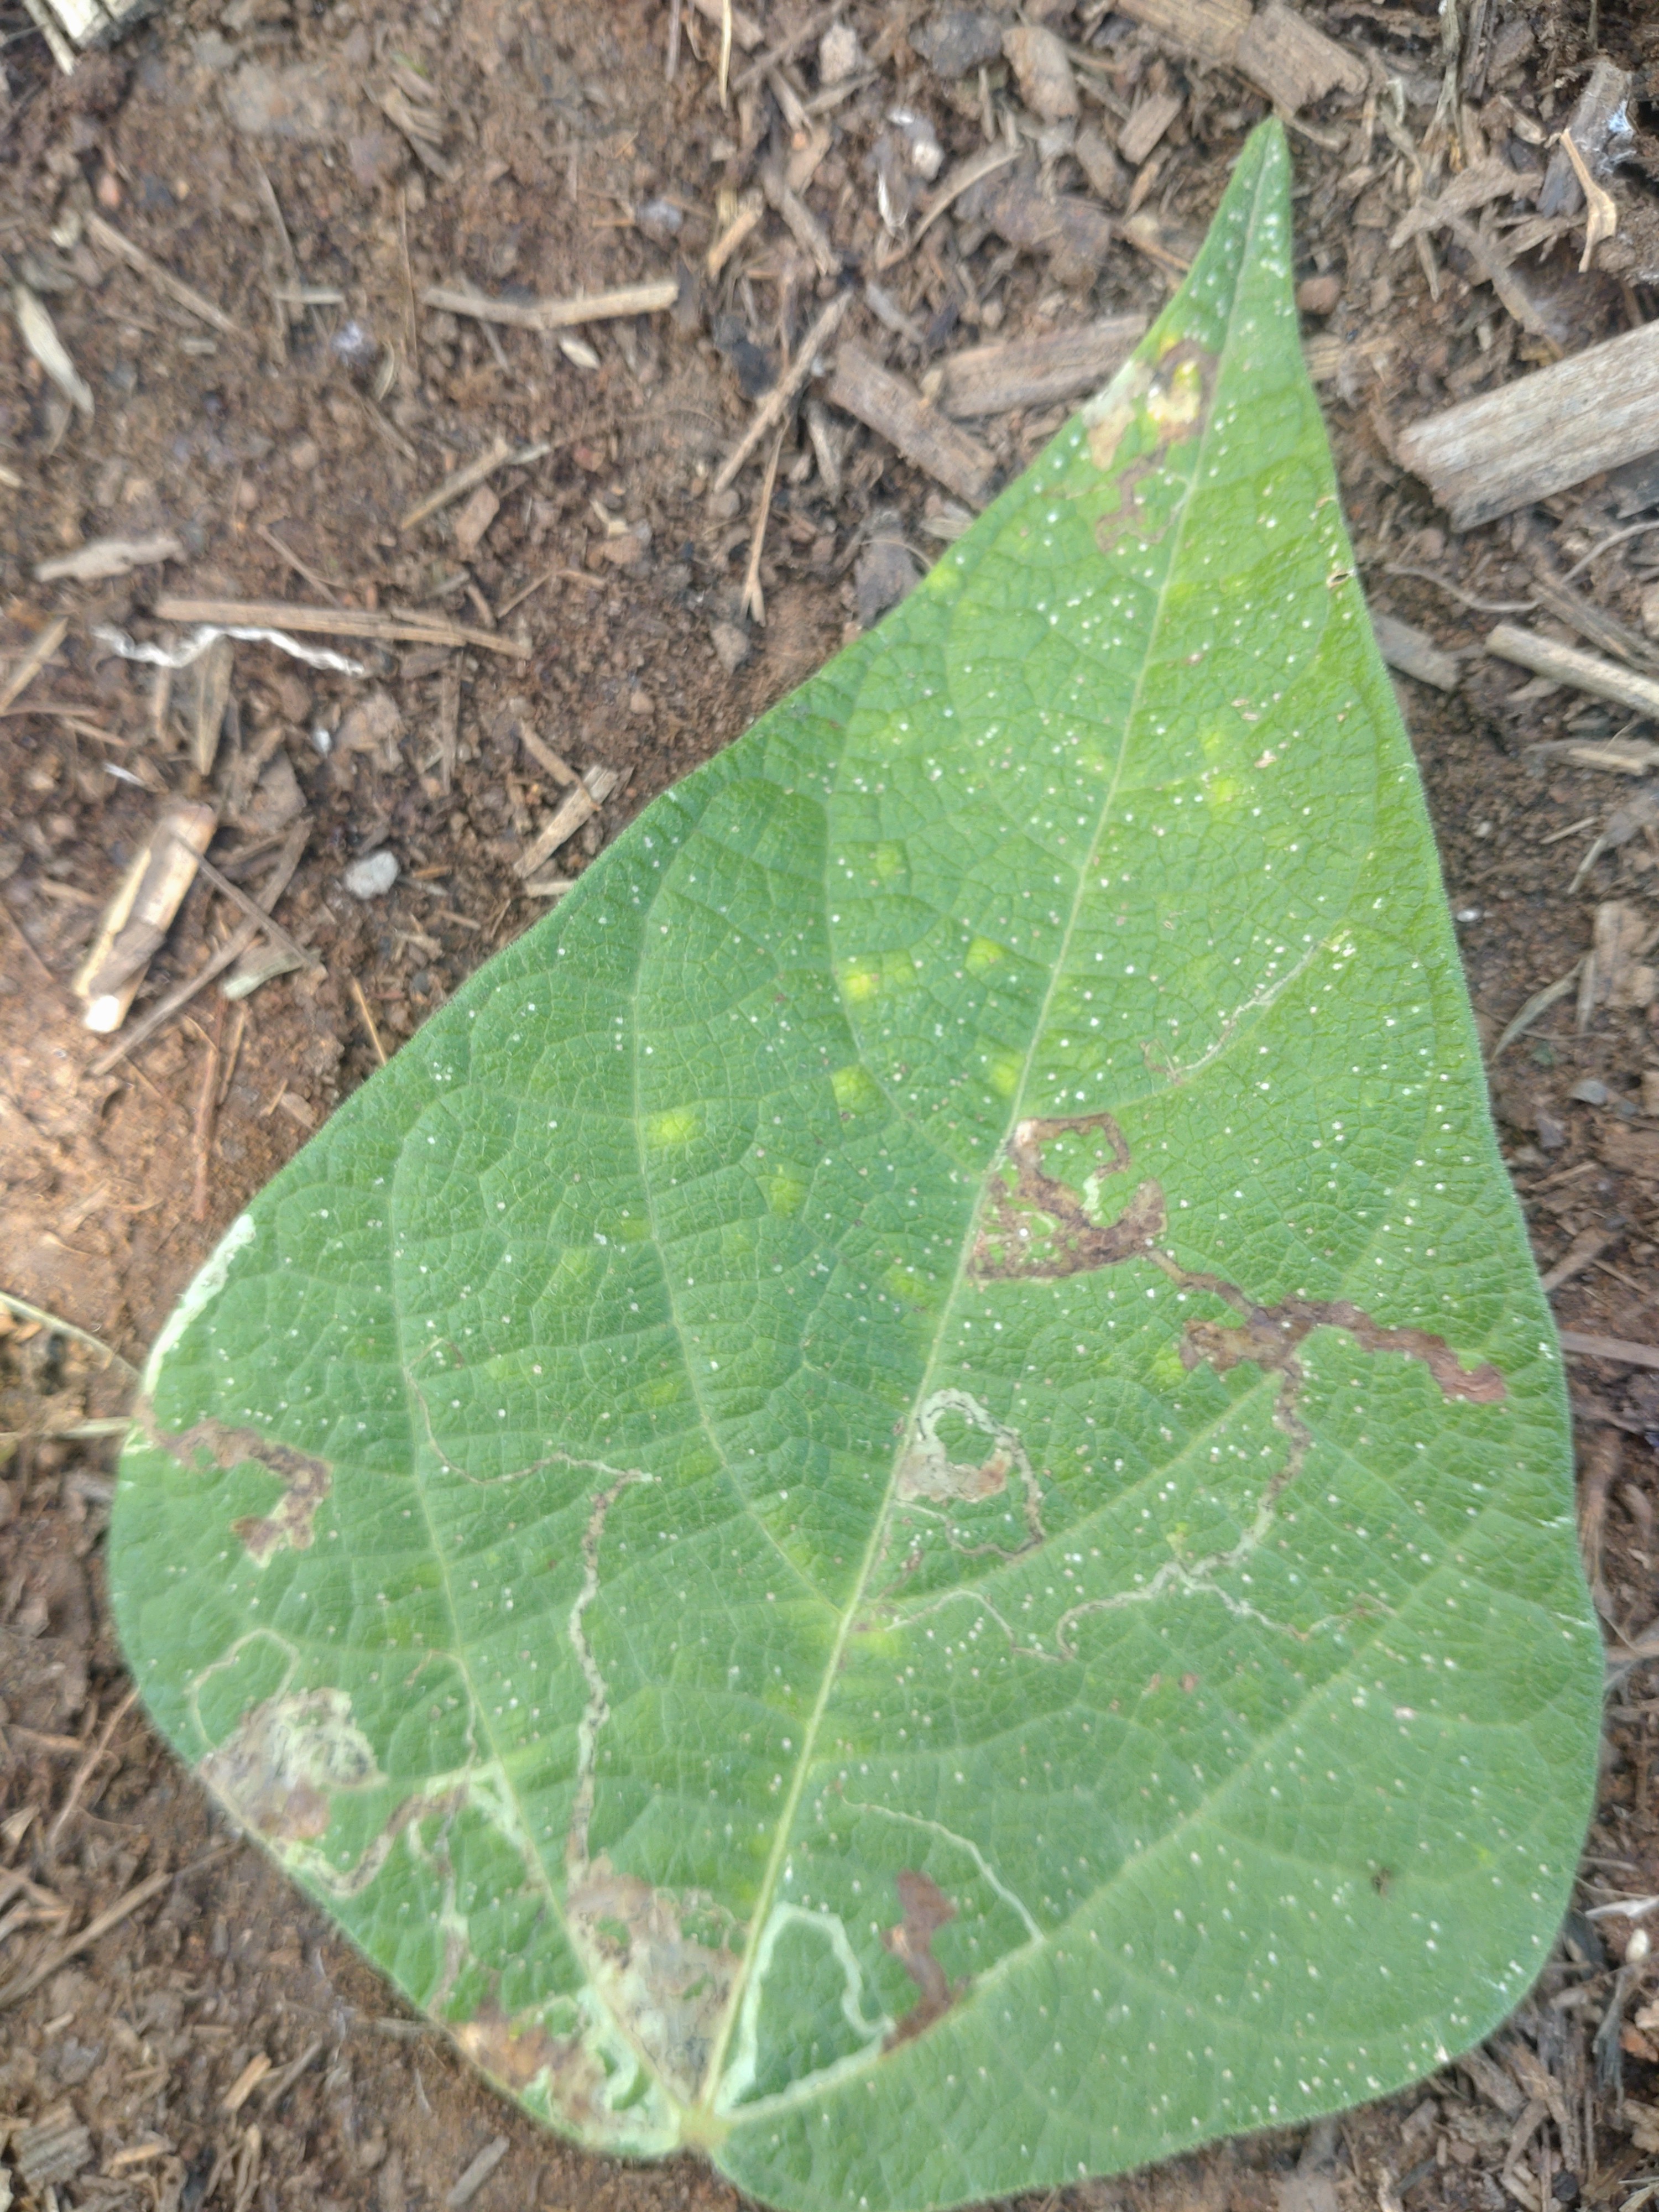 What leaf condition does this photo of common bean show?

anthracnose
